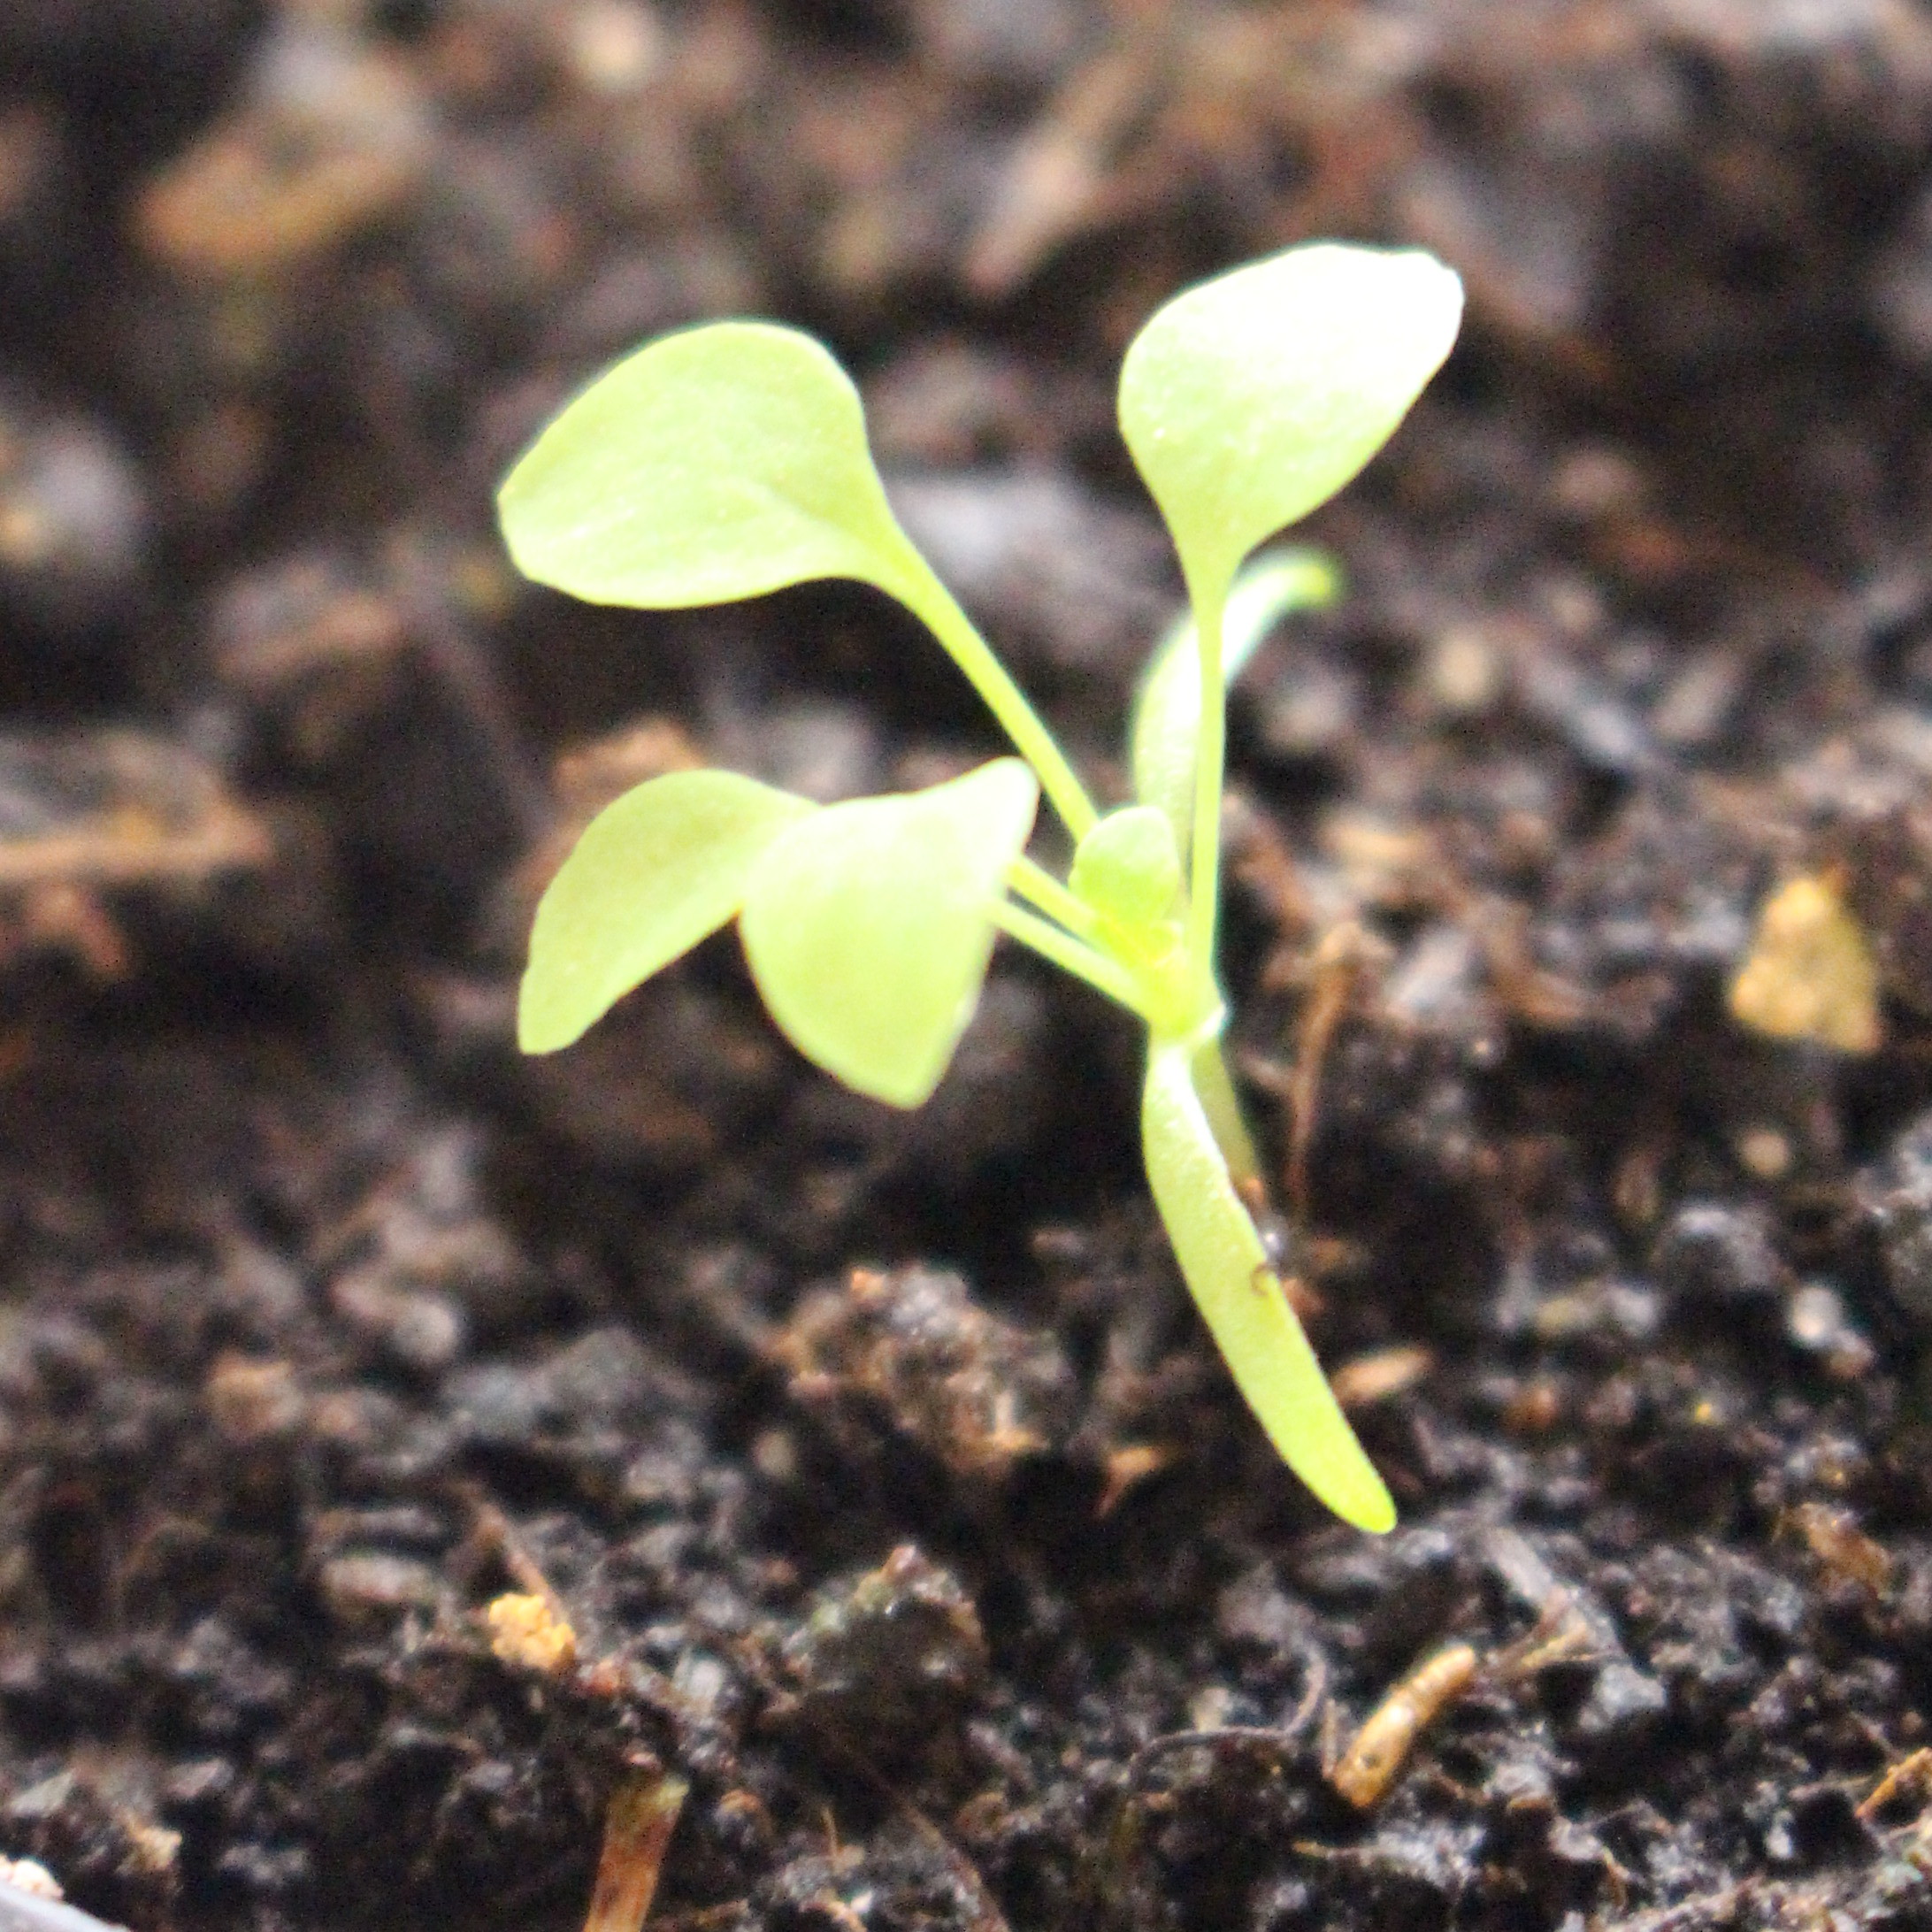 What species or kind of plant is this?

Papaver rhoeas
